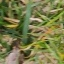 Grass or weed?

grass
